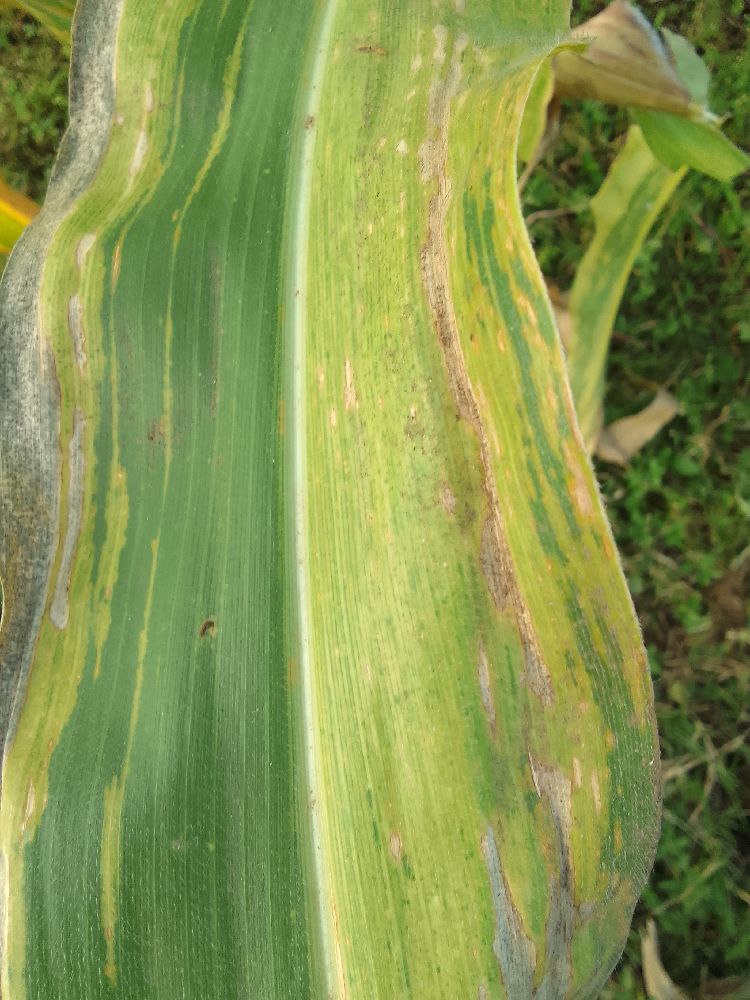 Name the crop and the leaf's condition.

maize, maize lethal necrosis
